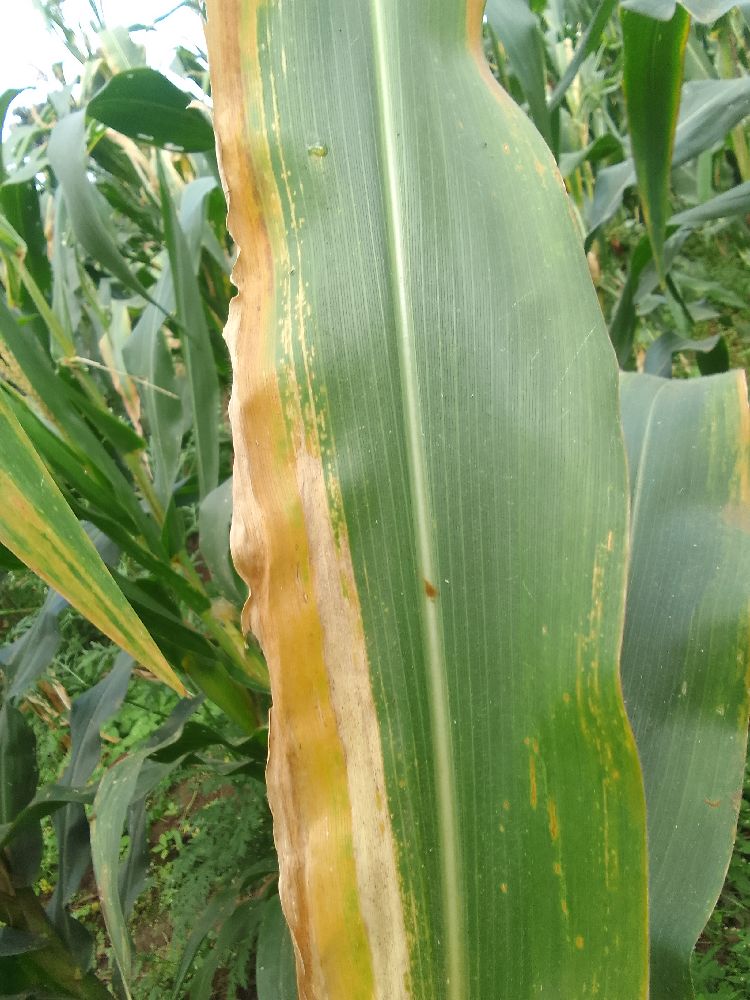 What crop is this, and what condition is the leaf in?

maize, maize lethal necrosis
